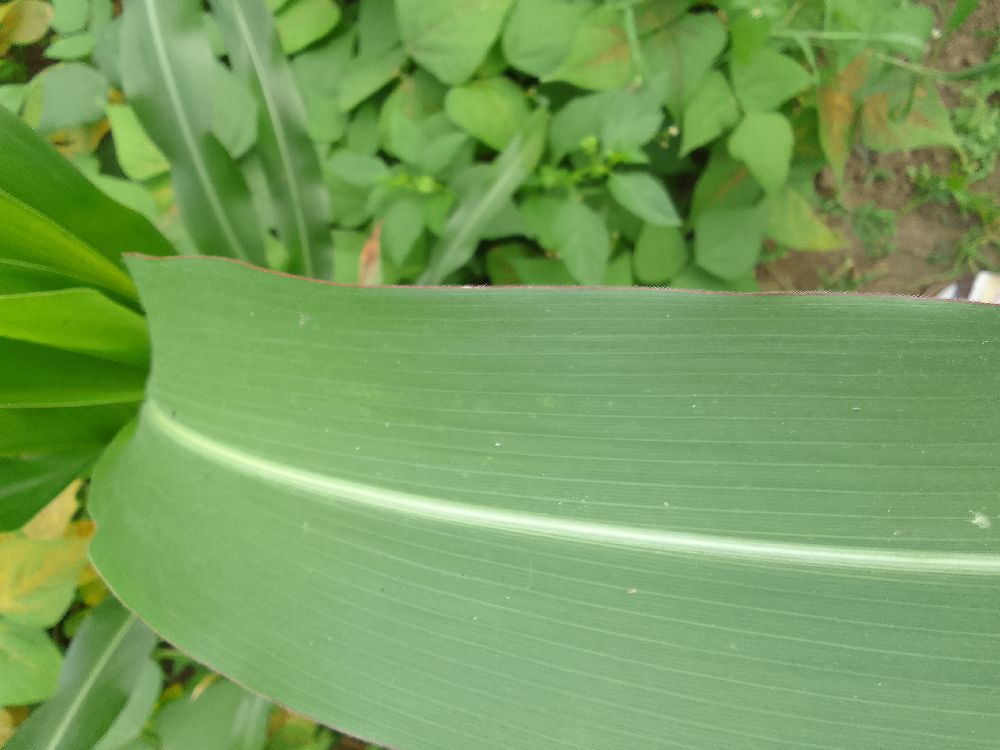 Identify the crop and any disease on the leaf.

maize, healthy
